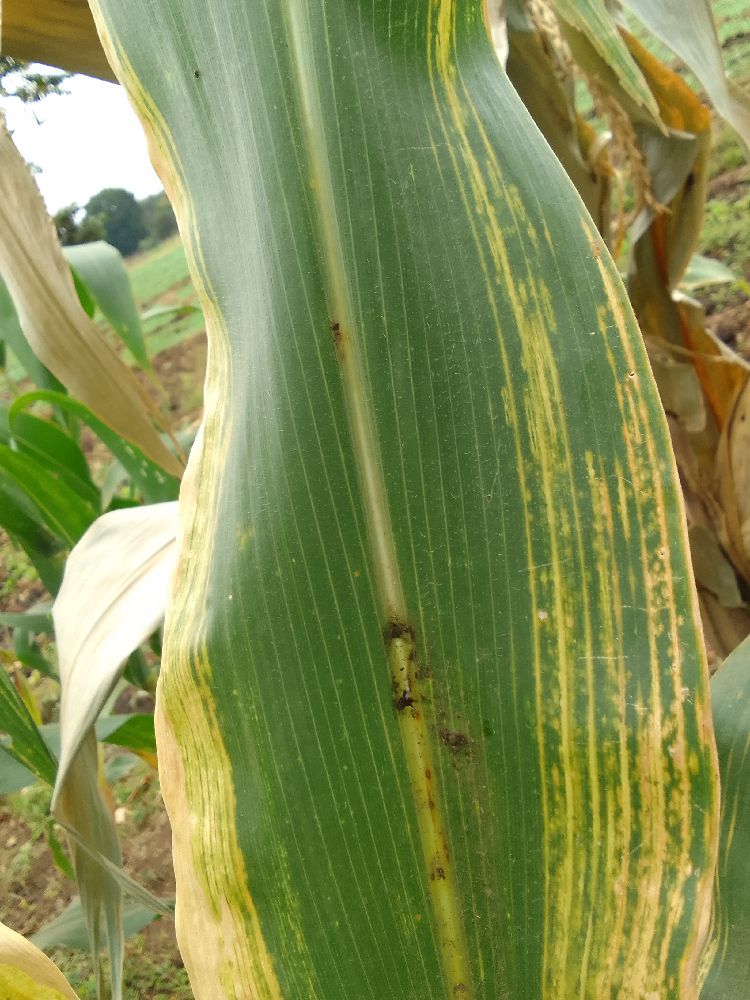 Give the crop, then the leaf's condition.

maize, maize lethal necrosis
